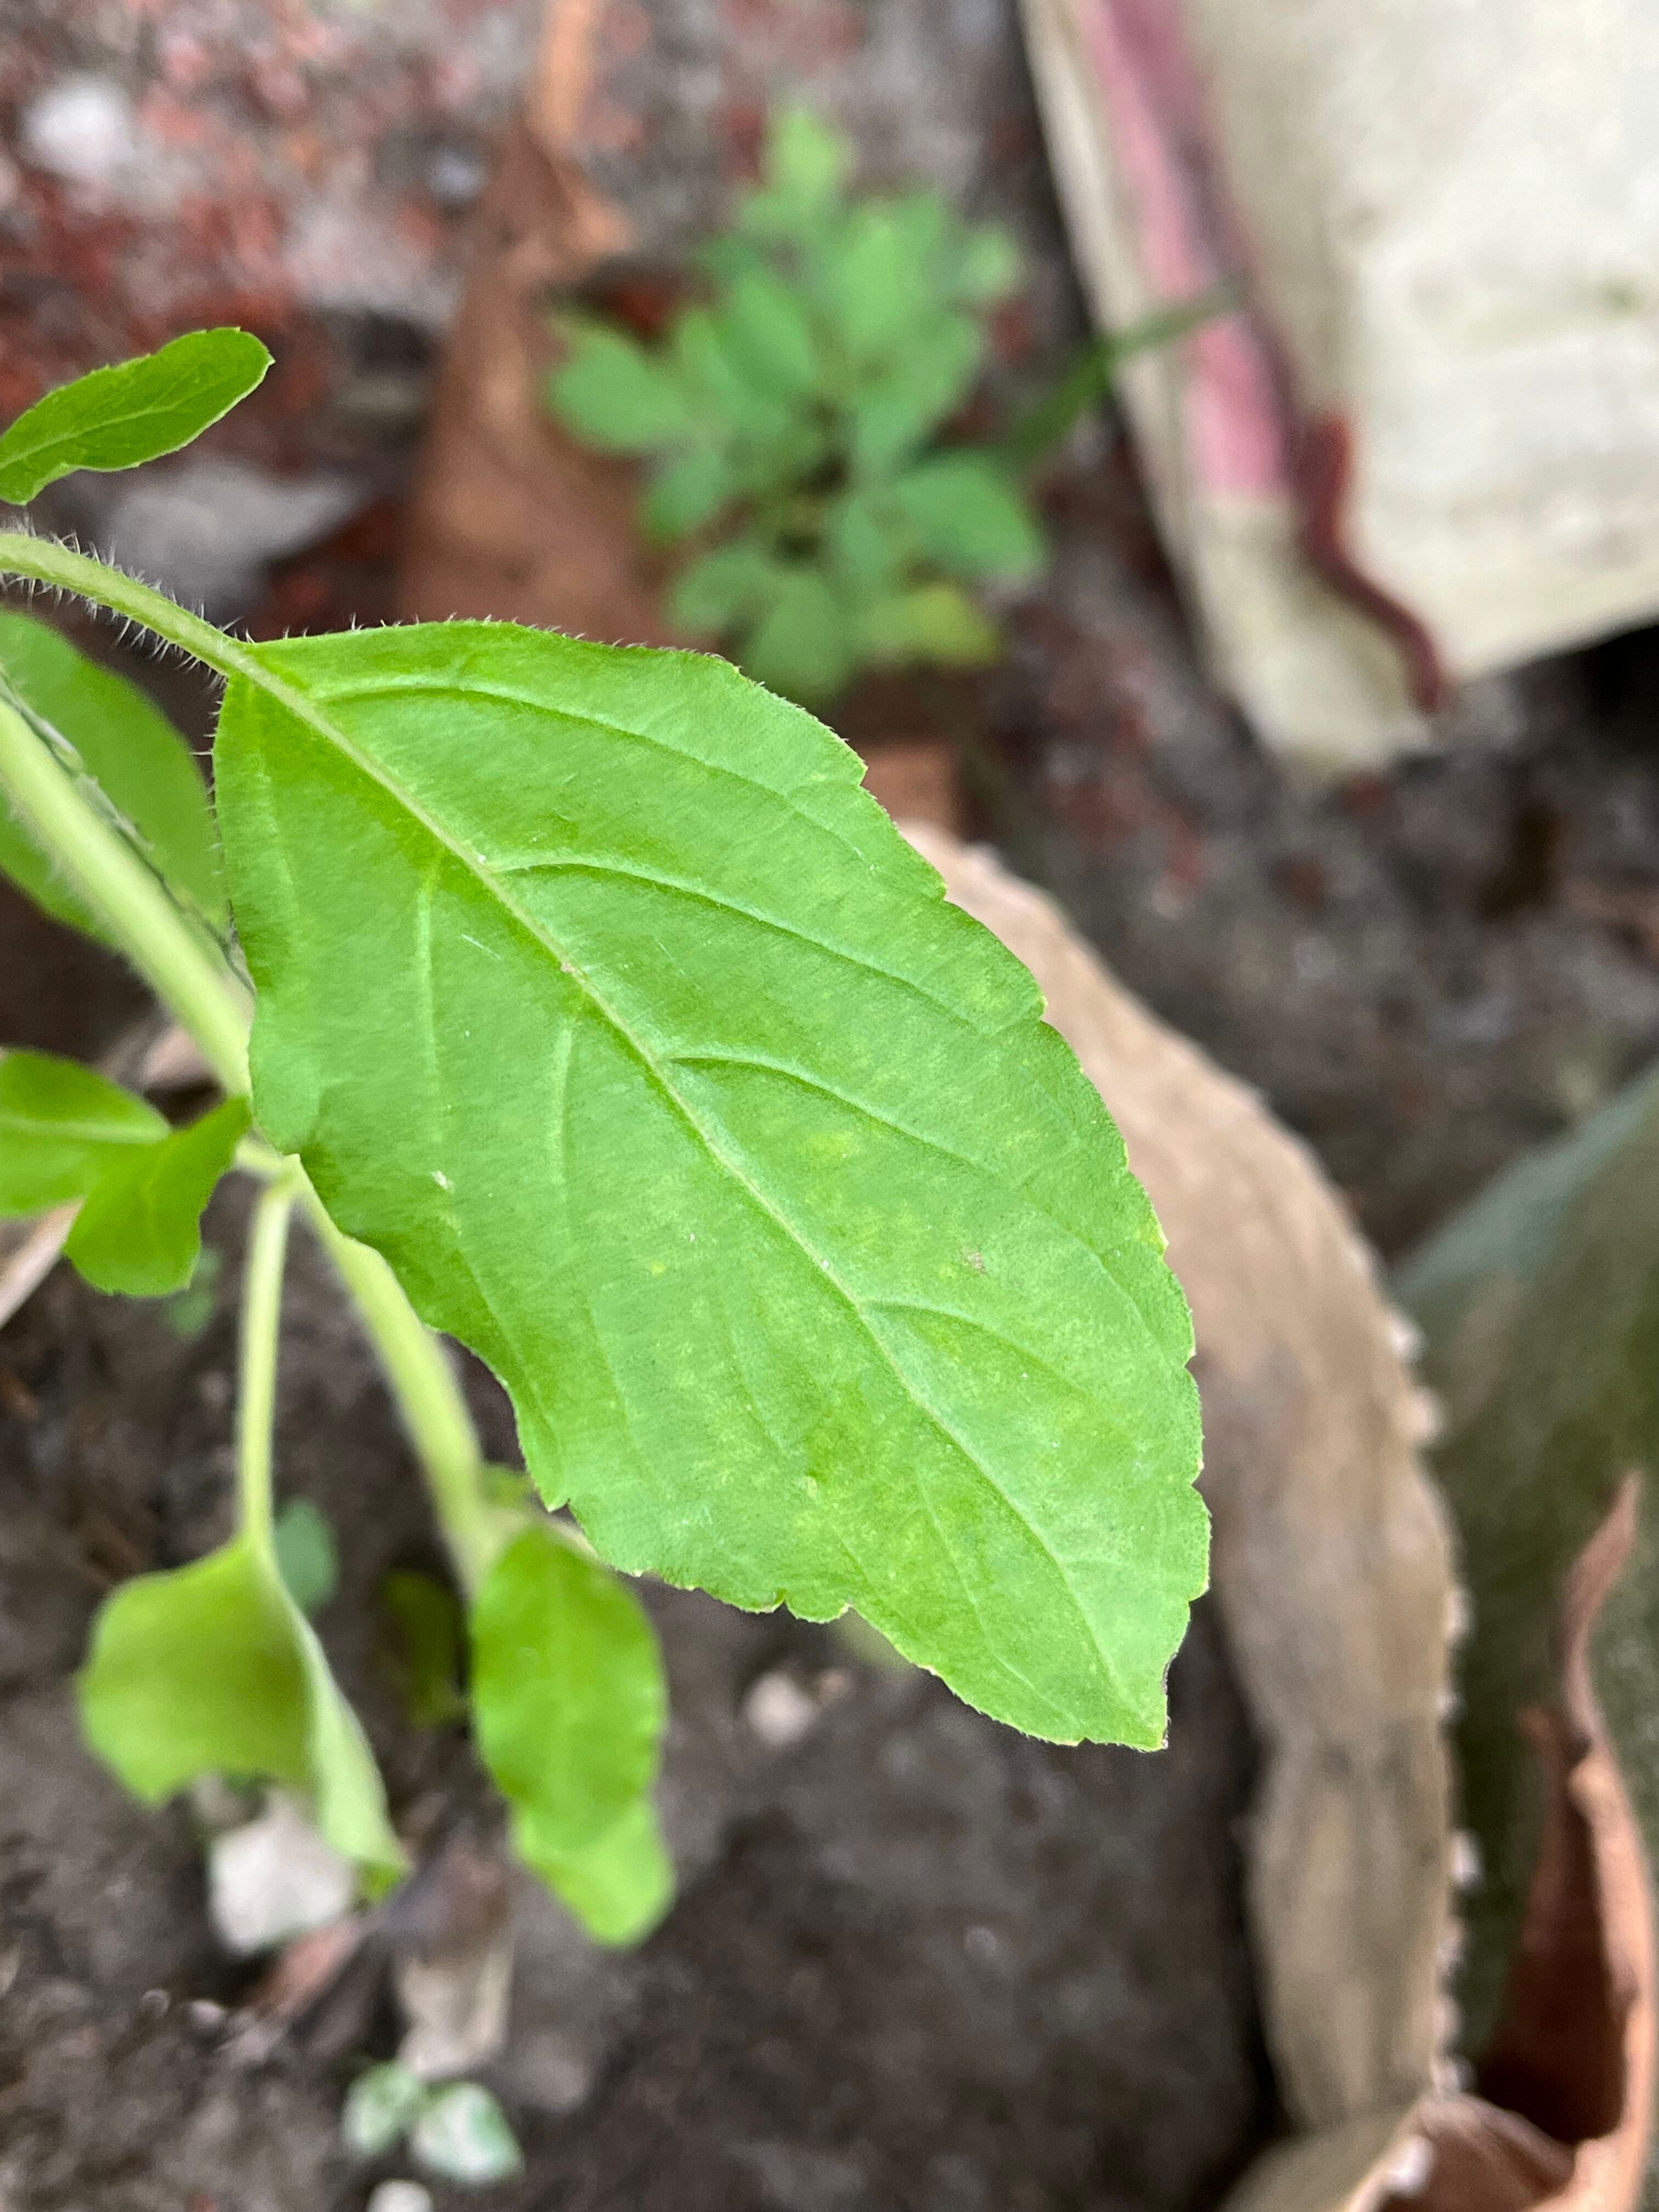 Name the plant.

tulshi
